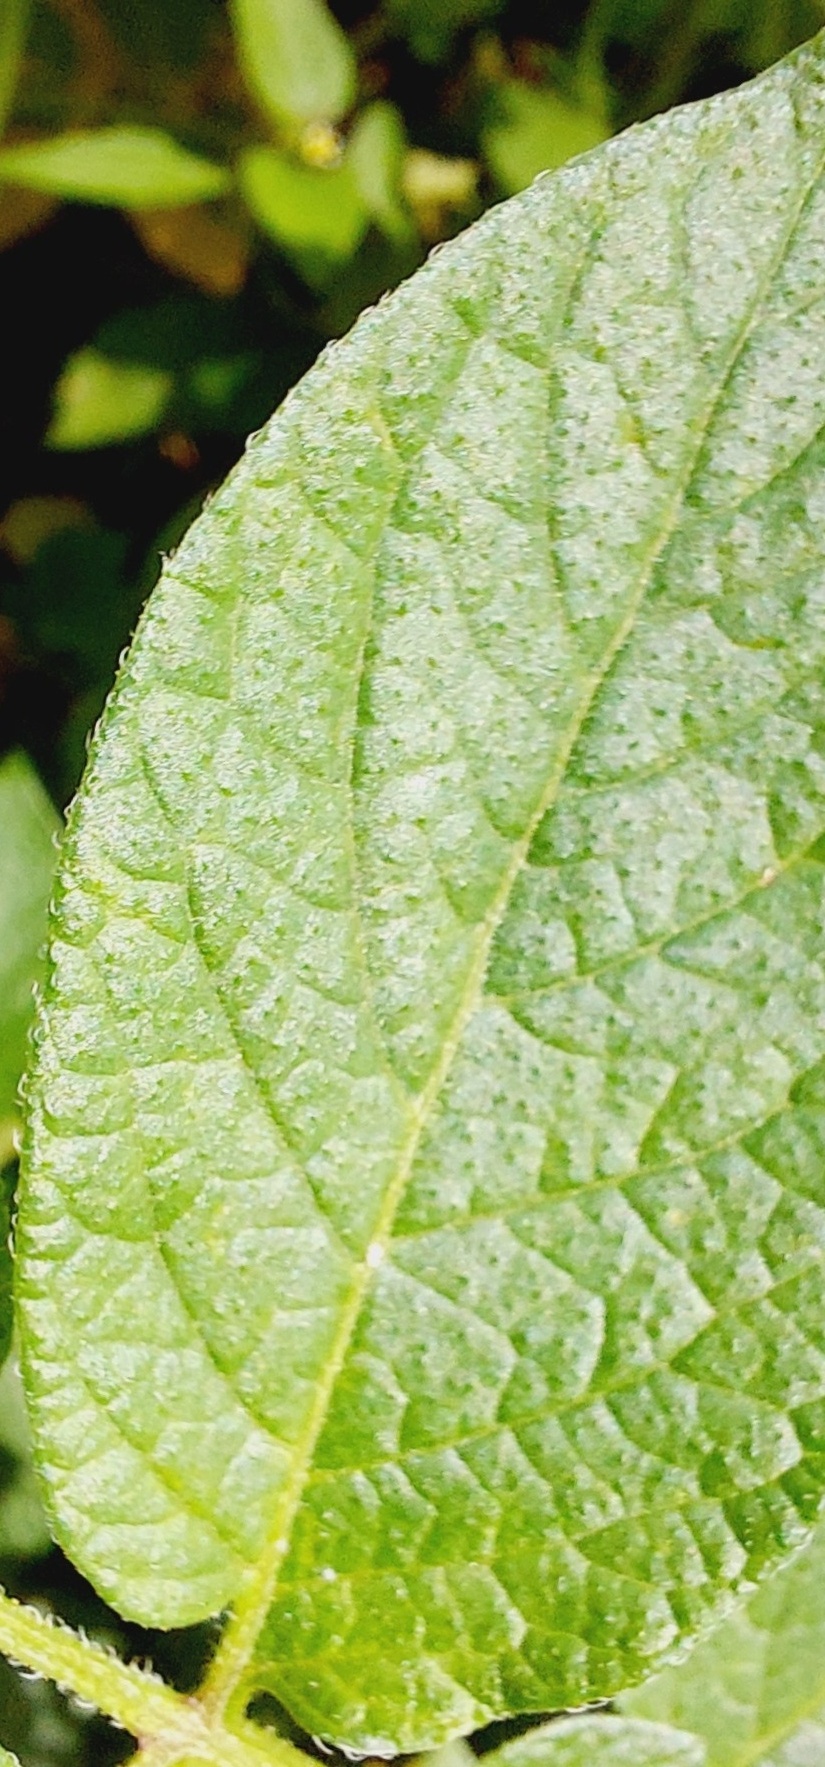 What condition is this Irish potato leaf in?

healthy
